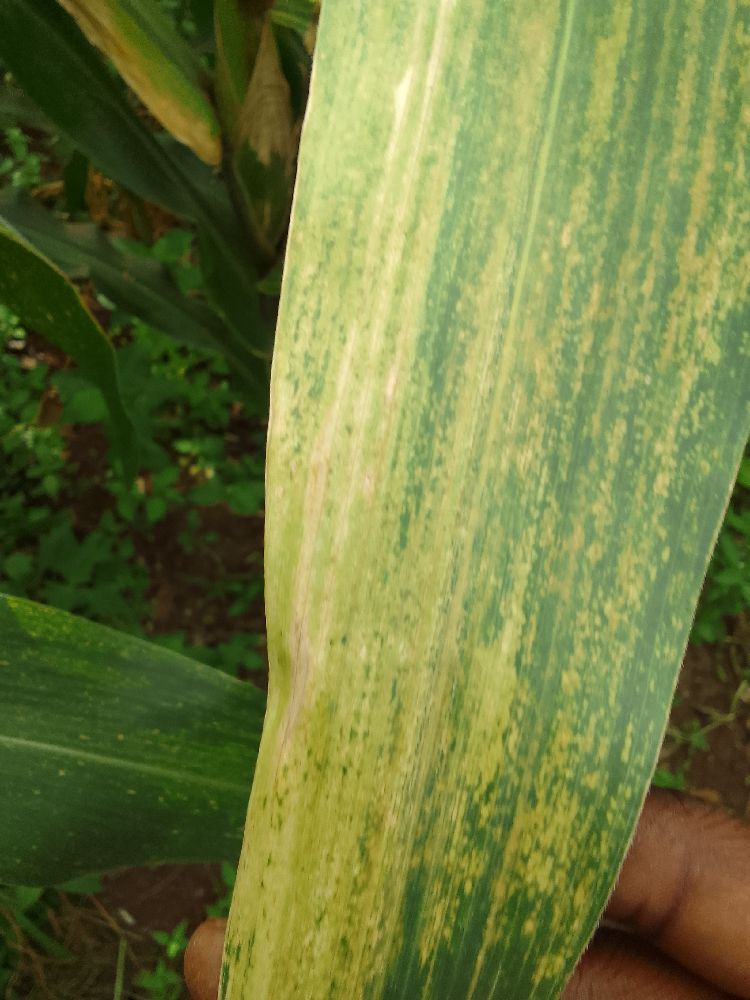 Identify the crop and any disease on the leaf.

maize, maize lethal necrosis
